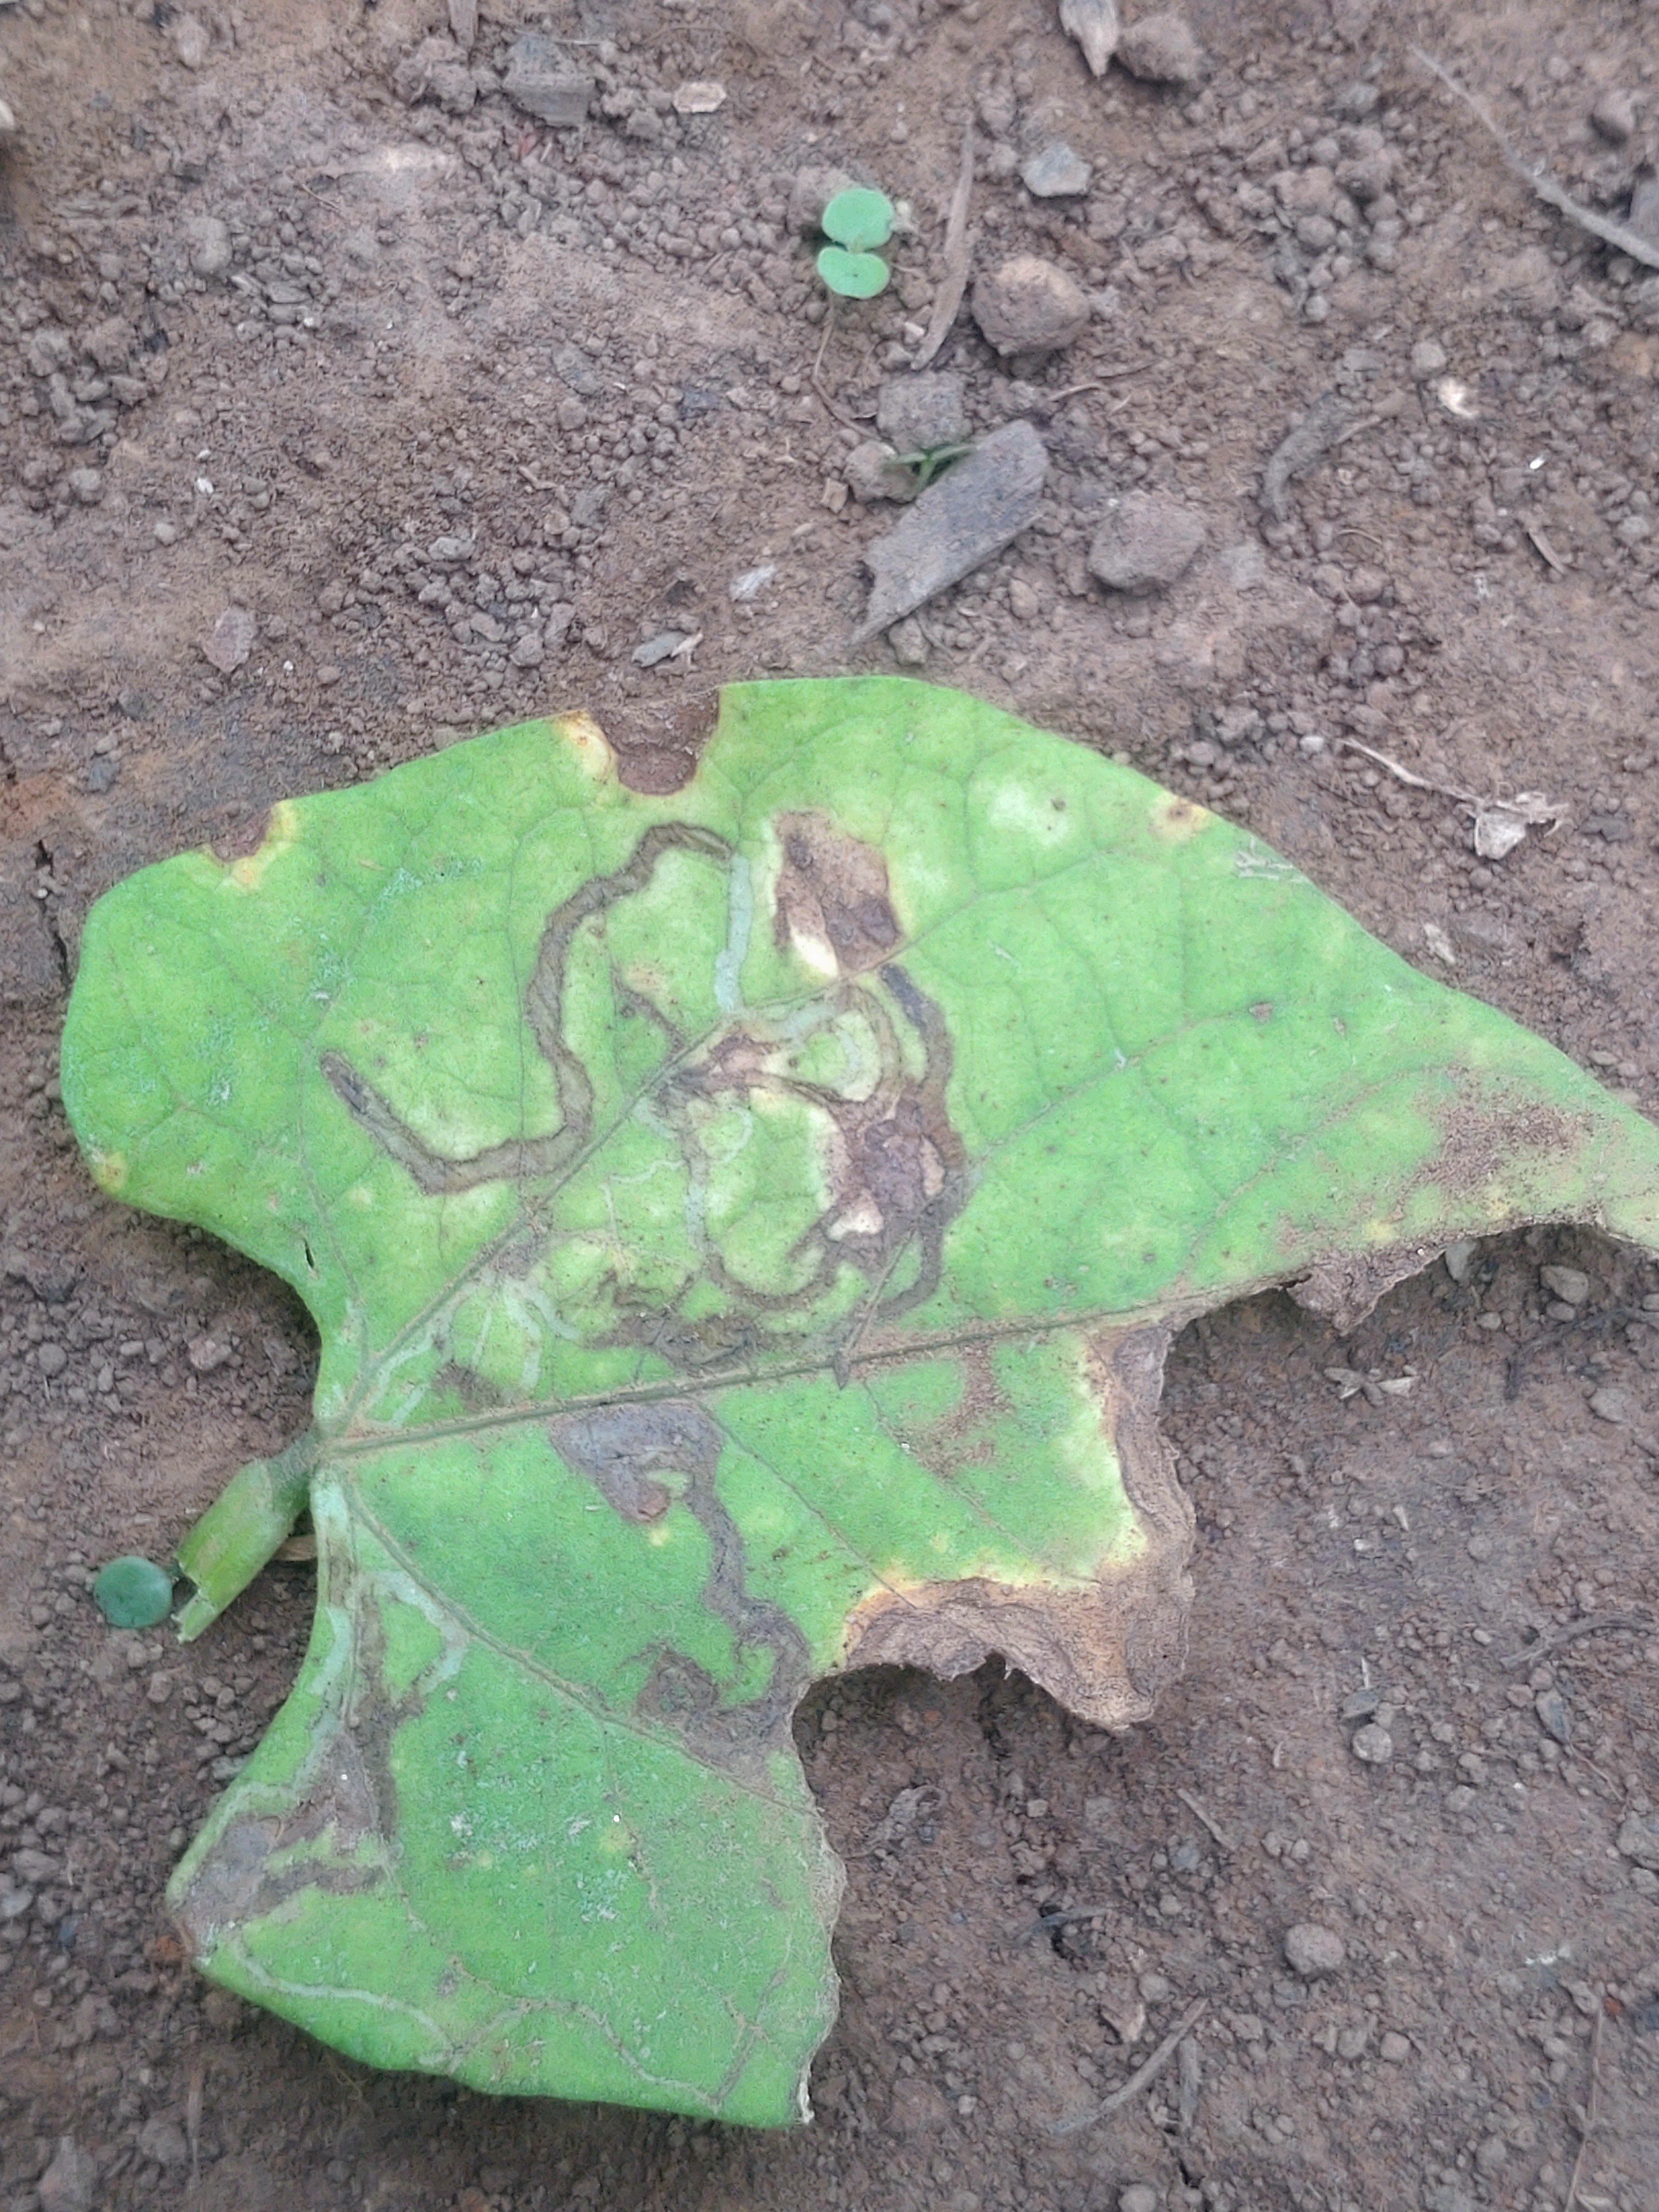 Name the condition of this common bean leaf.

anthracnose
